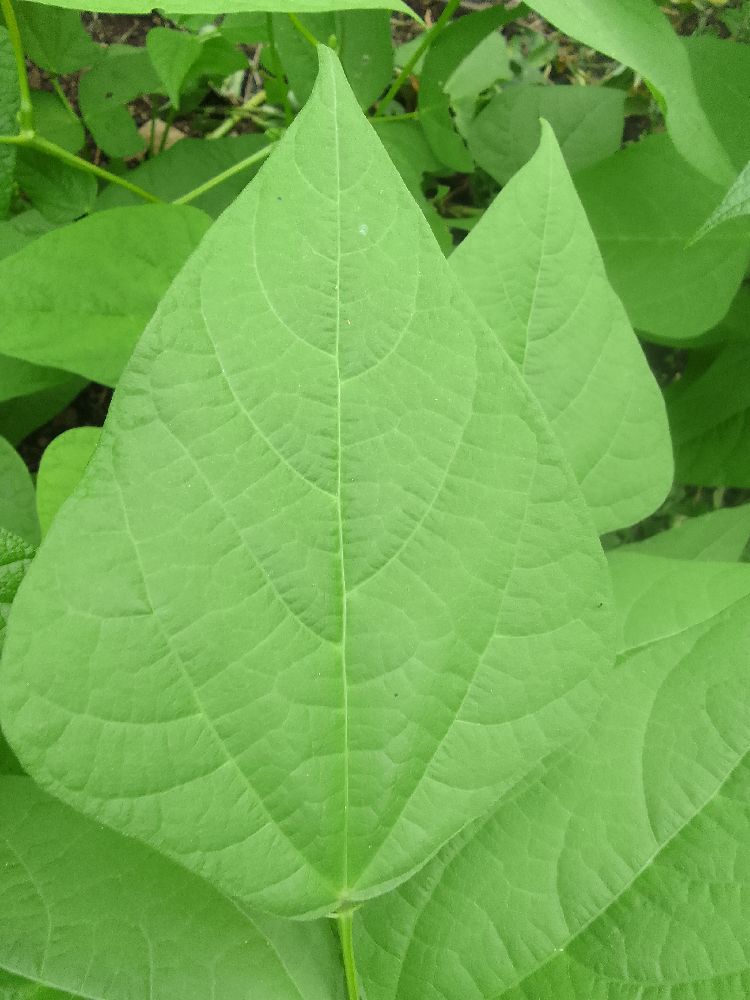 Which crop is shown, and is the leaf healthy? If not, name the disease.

common bean, healthy
